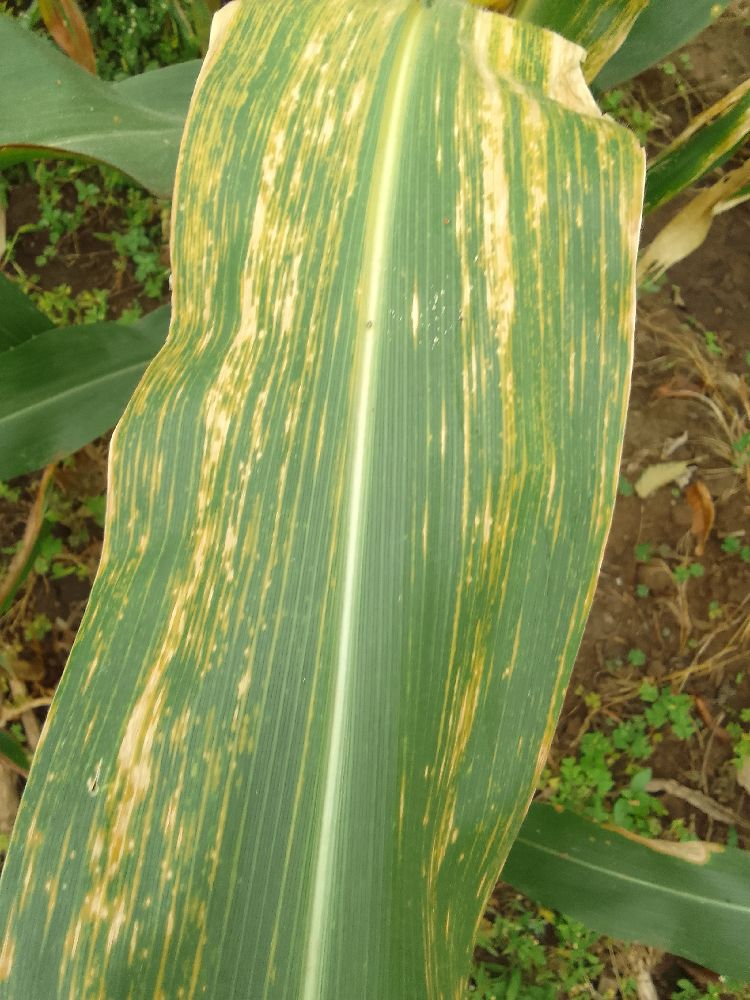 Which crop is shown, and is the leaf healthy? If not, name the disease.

maize, maize lethal necrosis
